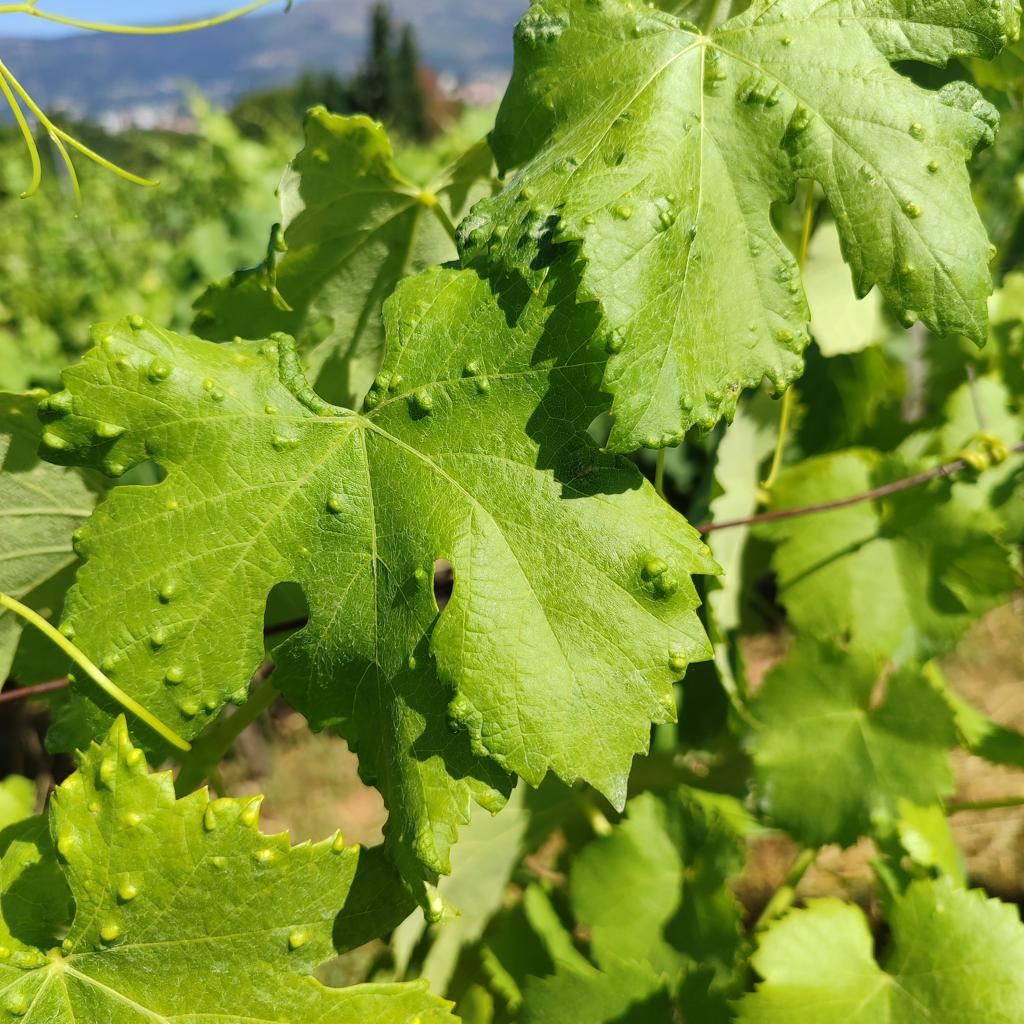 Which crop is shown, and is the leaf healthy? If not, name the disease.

grapevine, erineum mite
